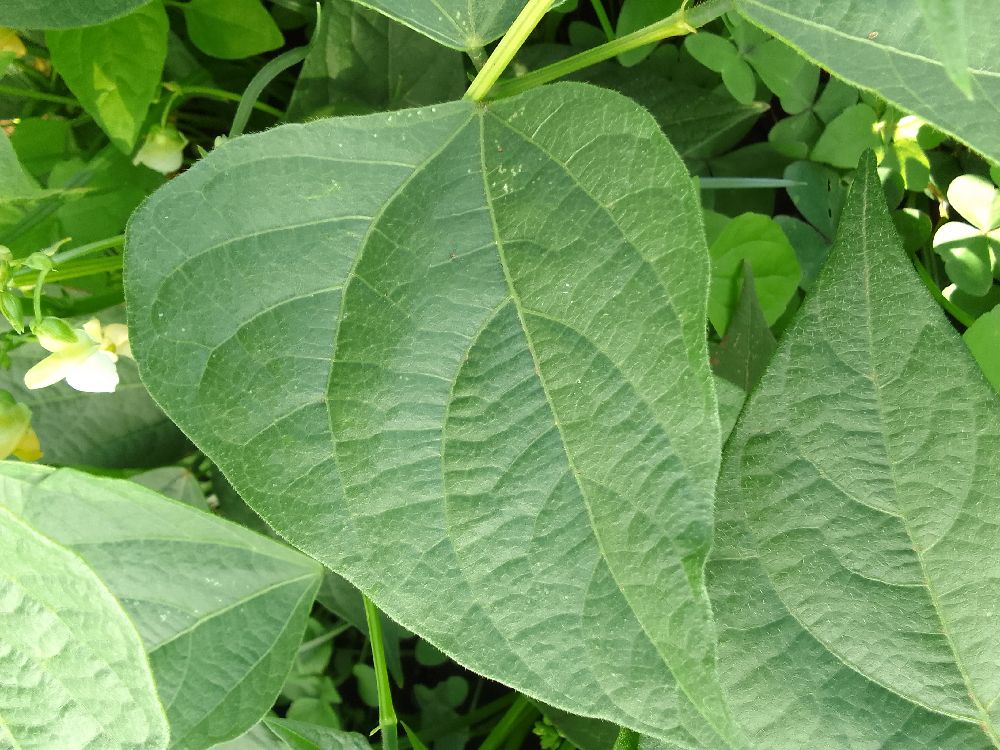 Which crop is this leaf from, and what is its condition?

common bean, healthy
